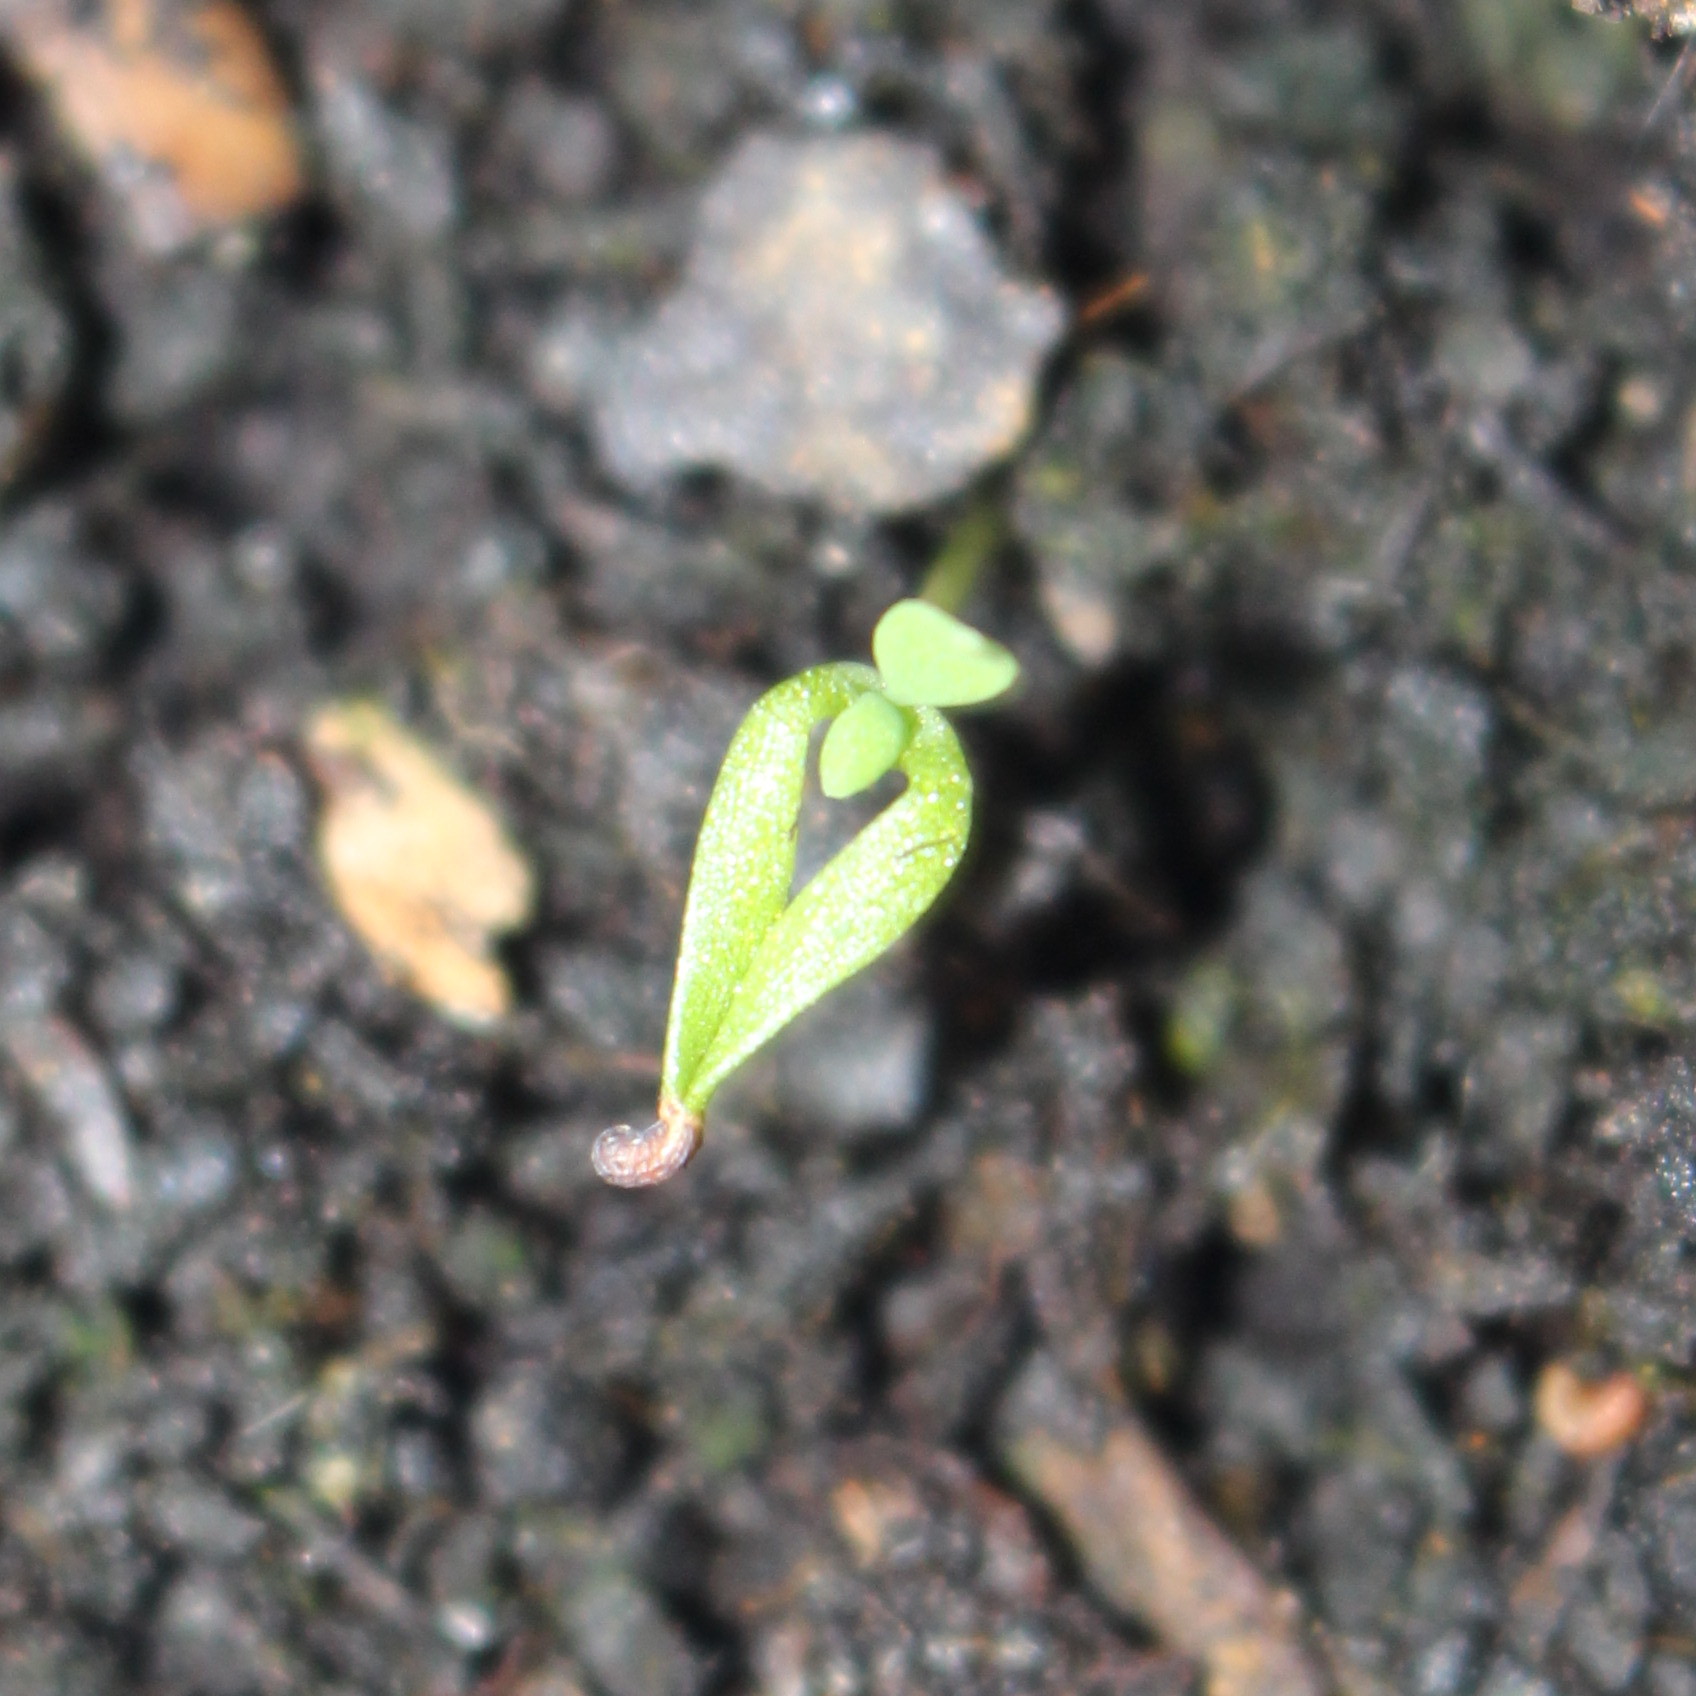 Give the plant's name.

Papaver rhoeas
